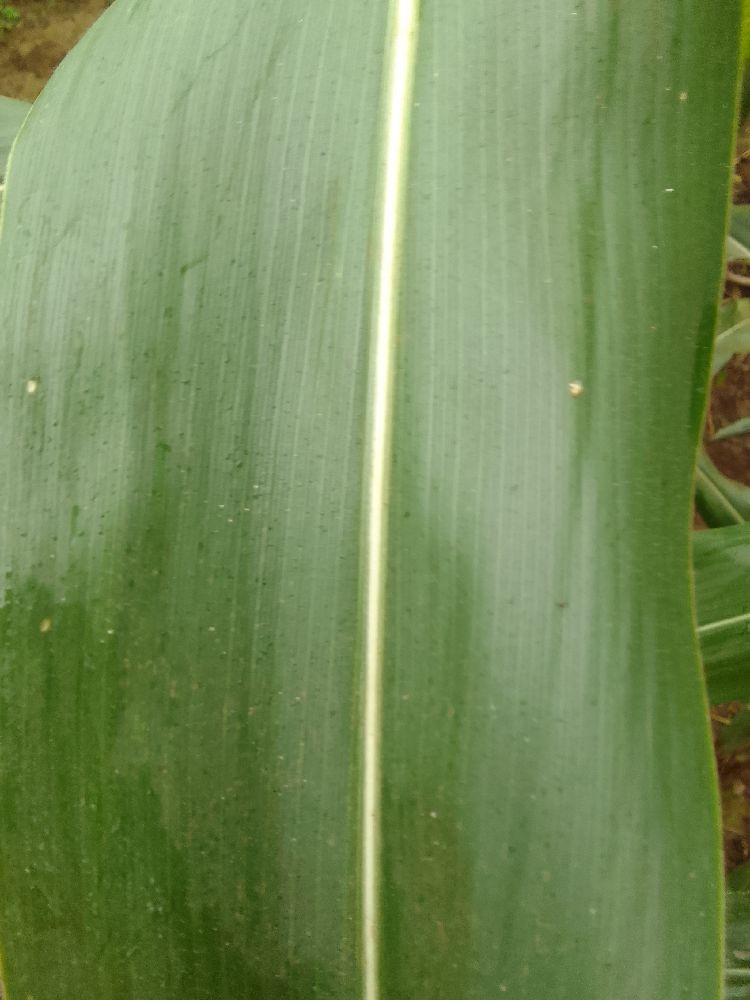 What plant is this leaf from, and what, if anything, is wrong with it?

maize, healthy
